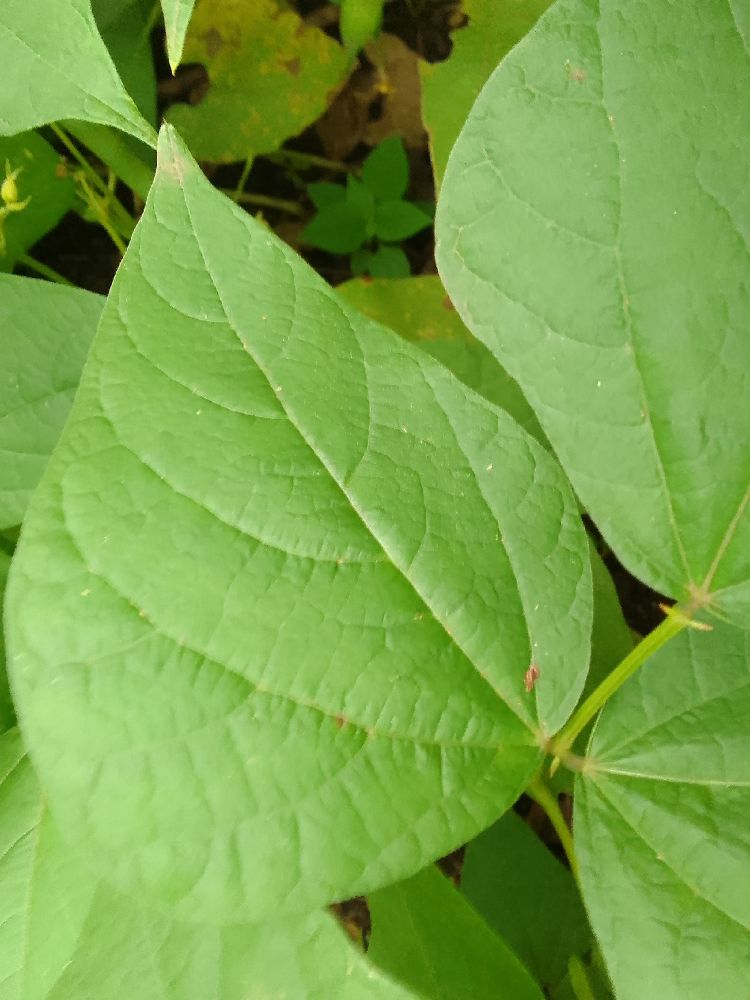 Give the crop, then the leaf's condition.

common bean, healthy
